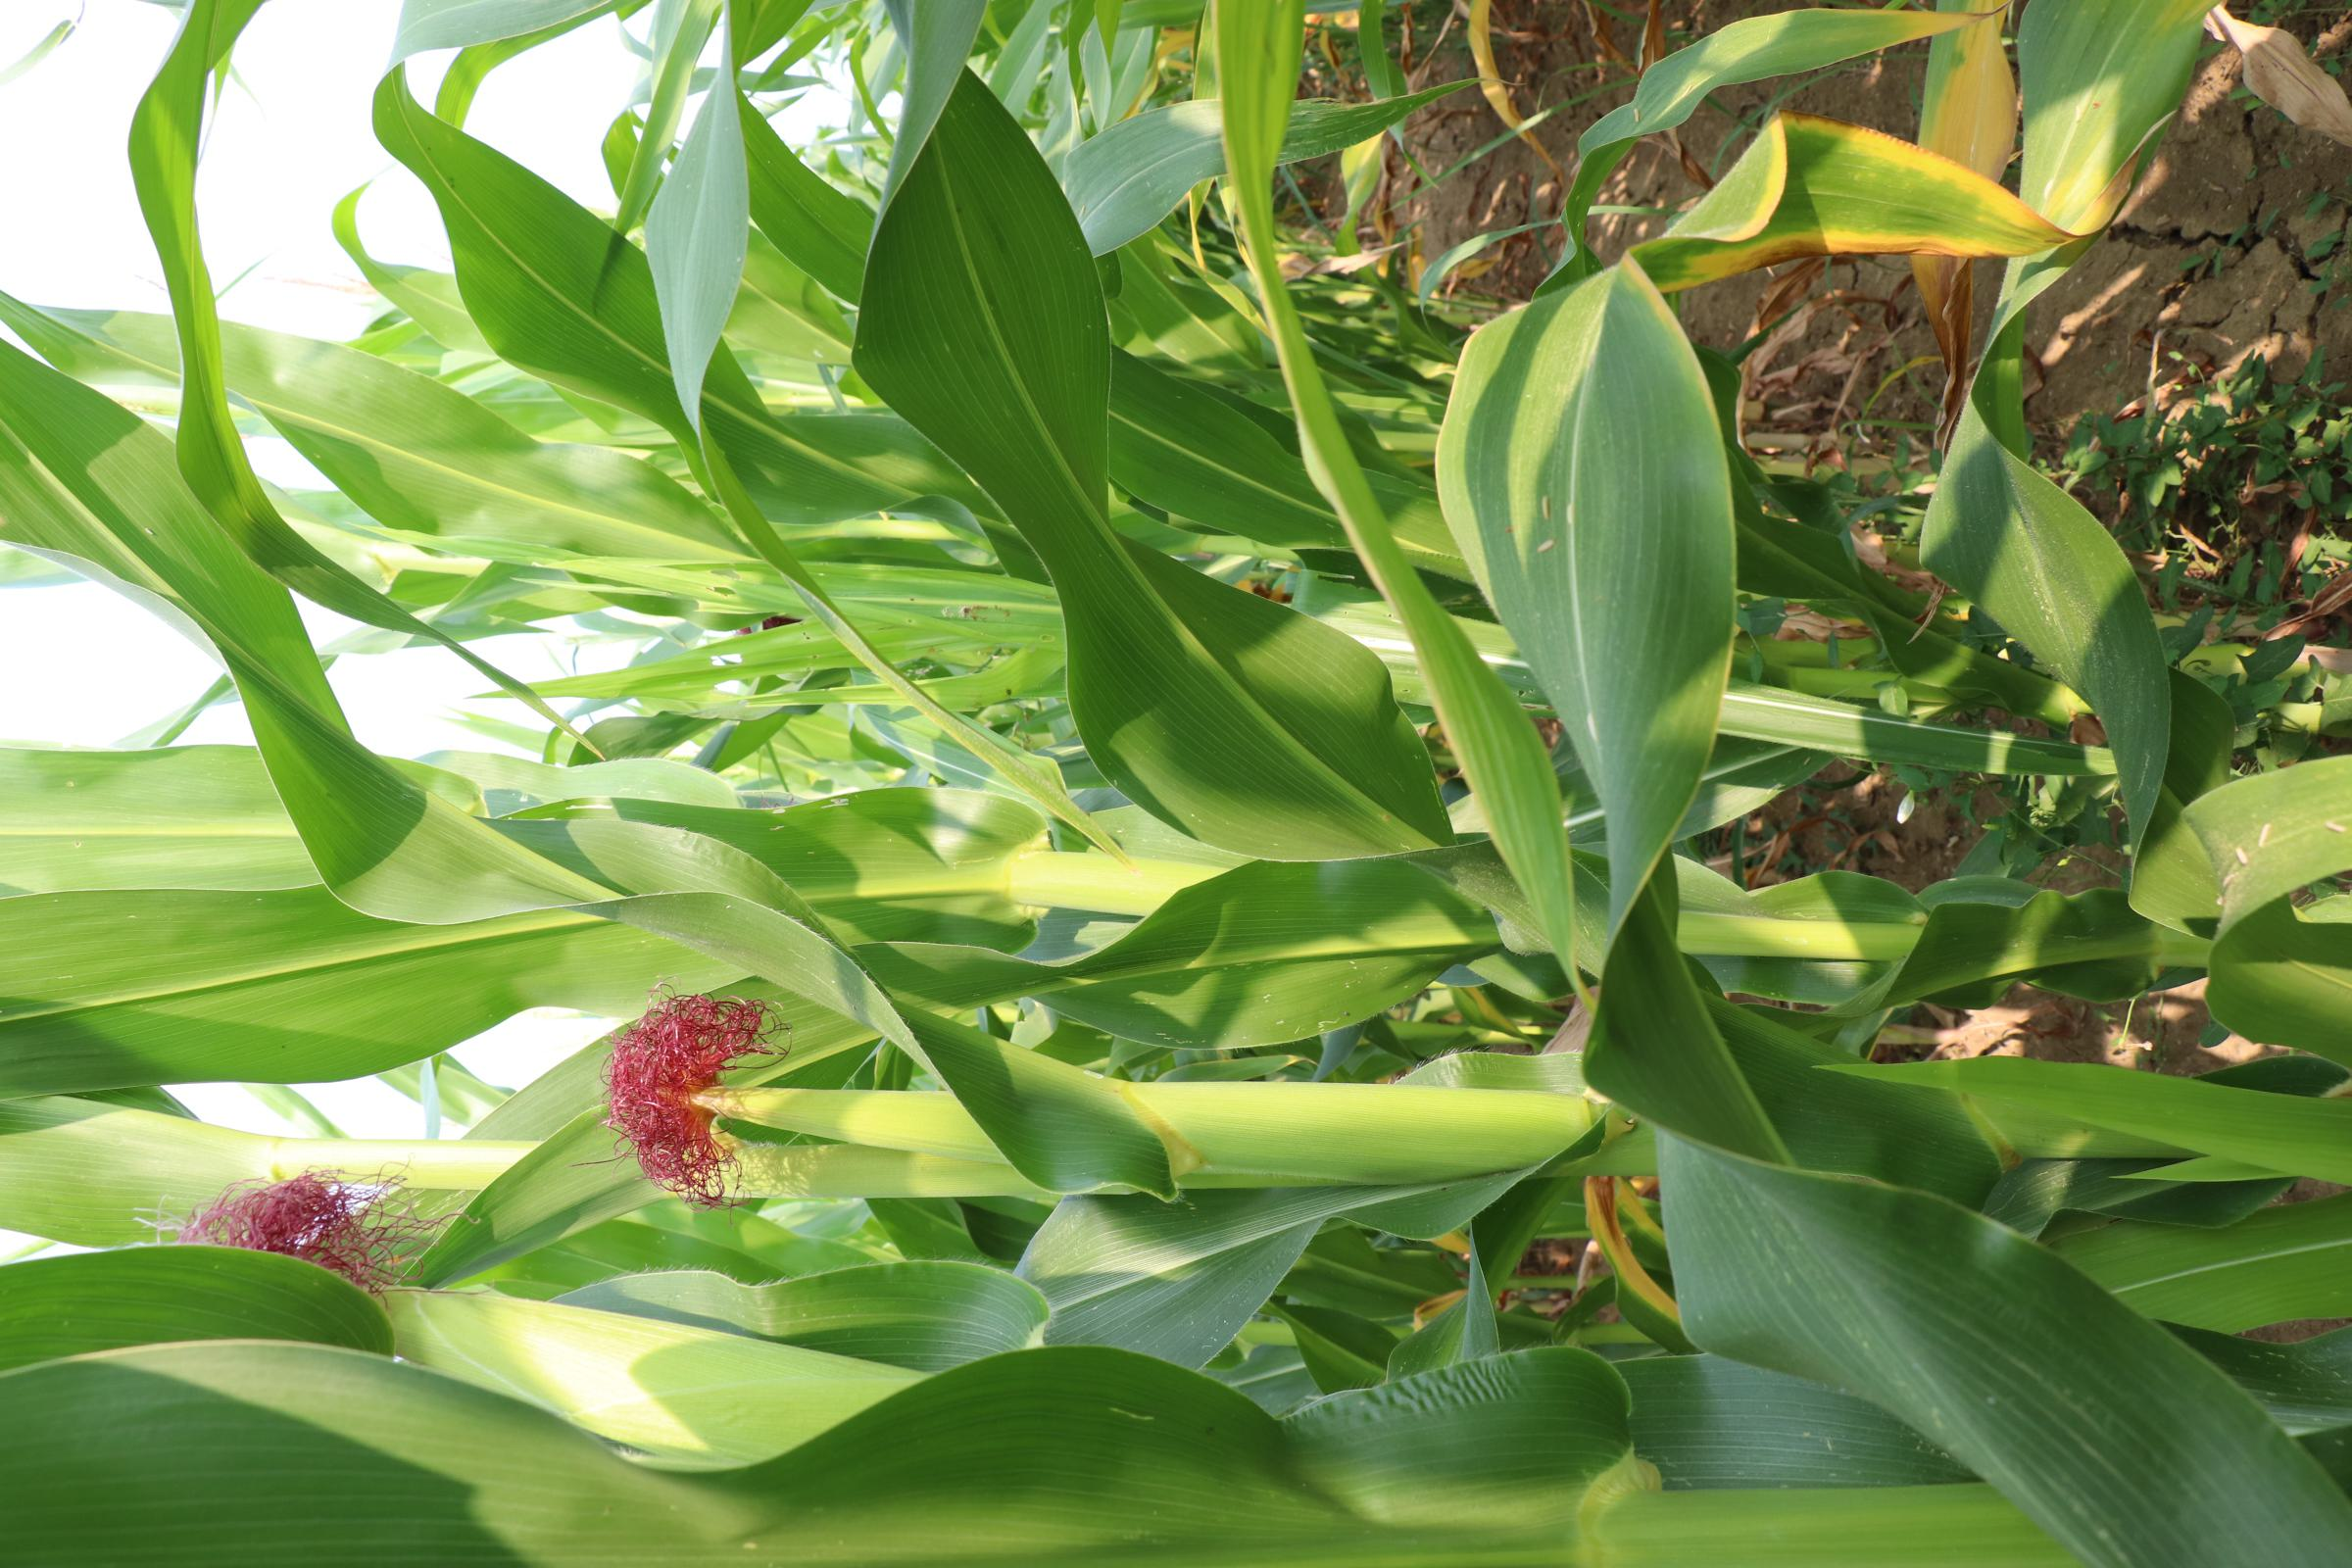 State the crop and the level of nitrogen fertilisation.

maize, no added nitrogen
